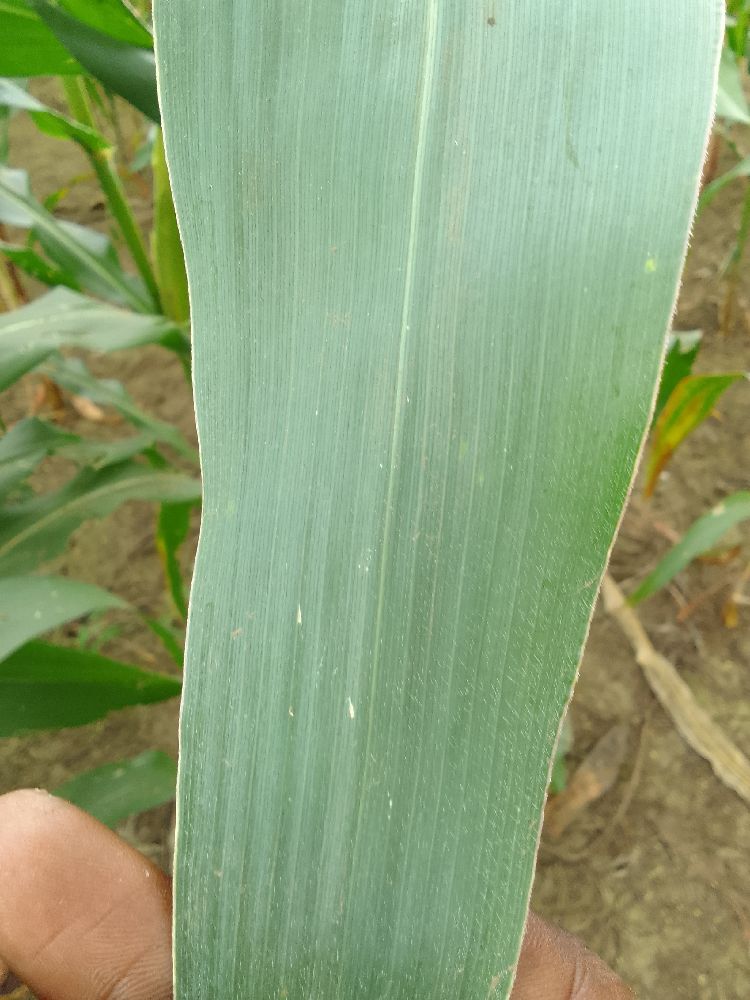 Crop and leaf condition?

maize, healthy
